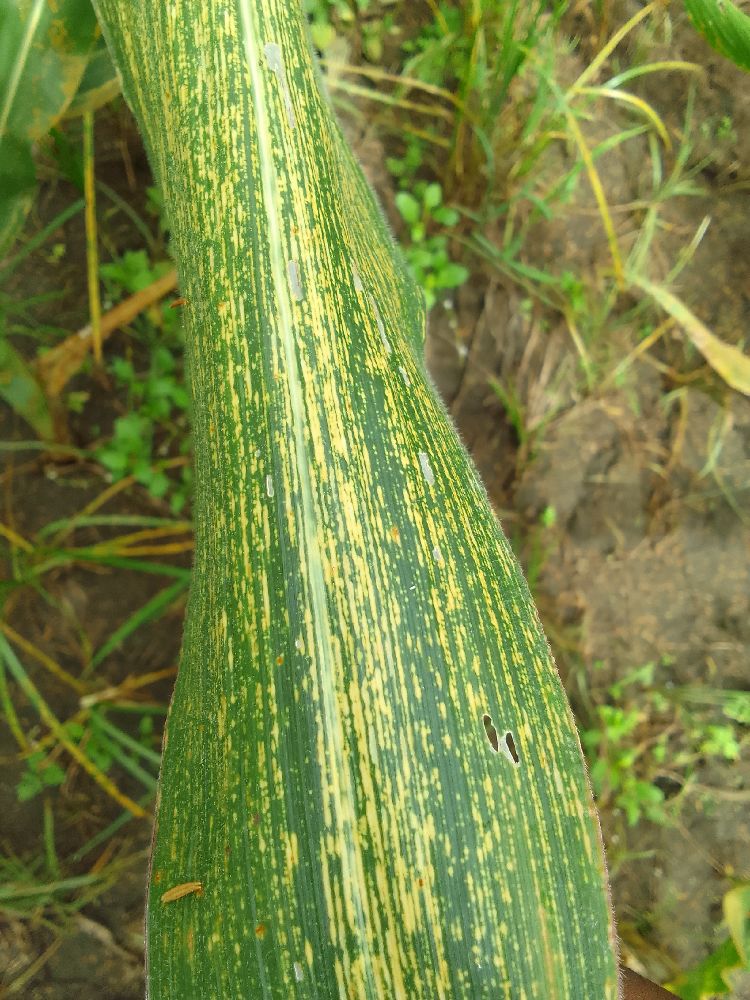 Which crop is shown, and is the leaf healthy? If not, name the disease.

maize, maize streak virus
